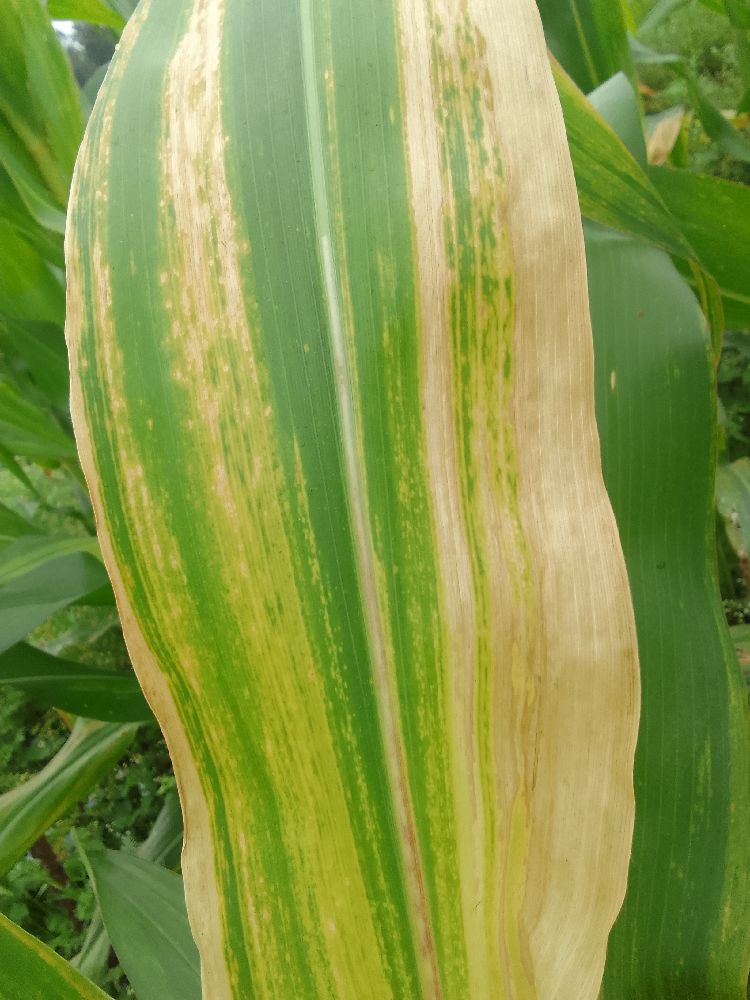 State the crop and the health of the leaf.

maize, maize lethal necrosis
